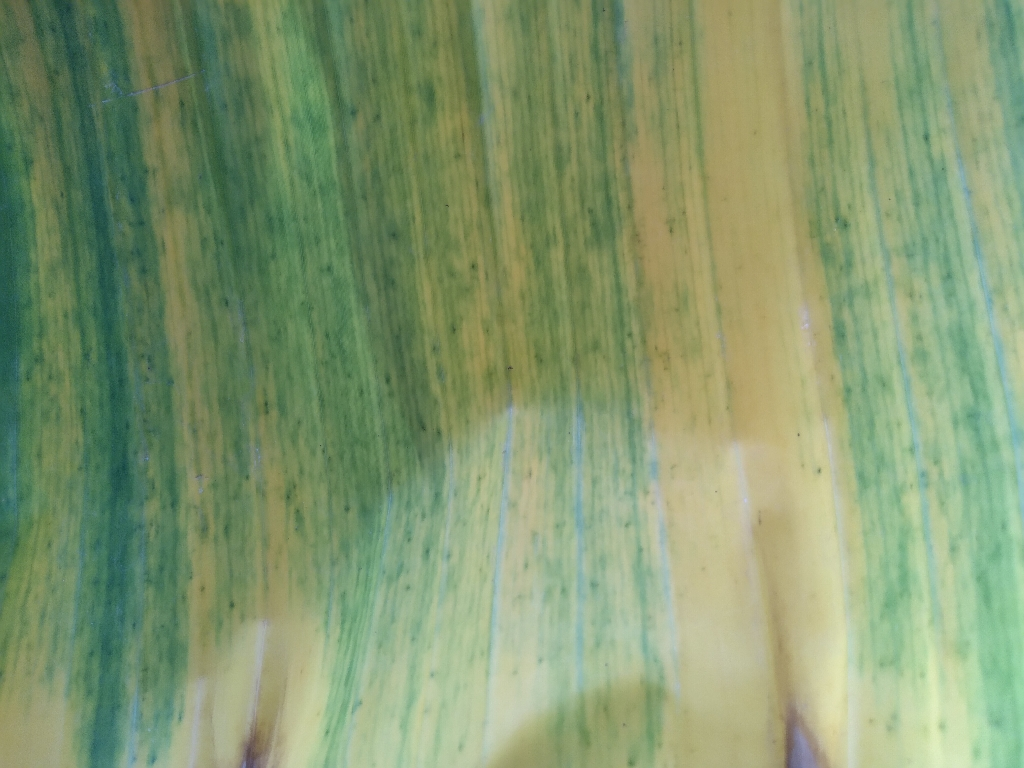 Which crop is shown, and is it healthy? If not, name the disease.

banana, fusarium wilt race 1
